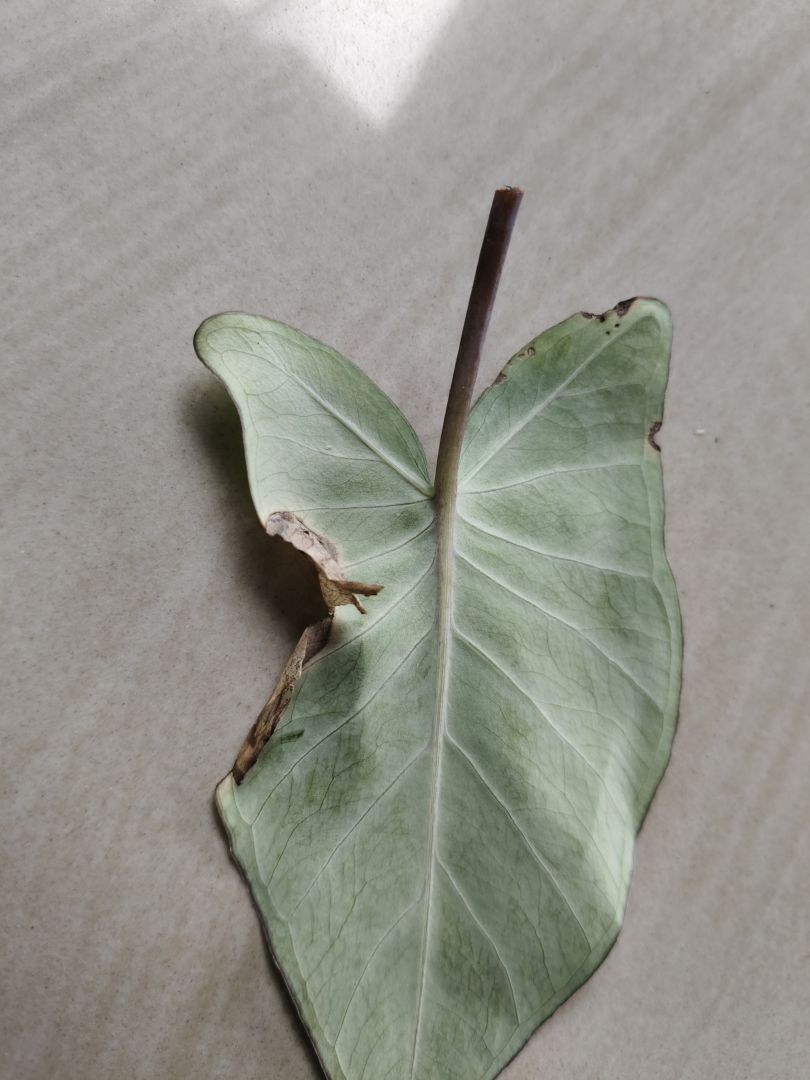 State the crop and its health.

taro, leaf blight
